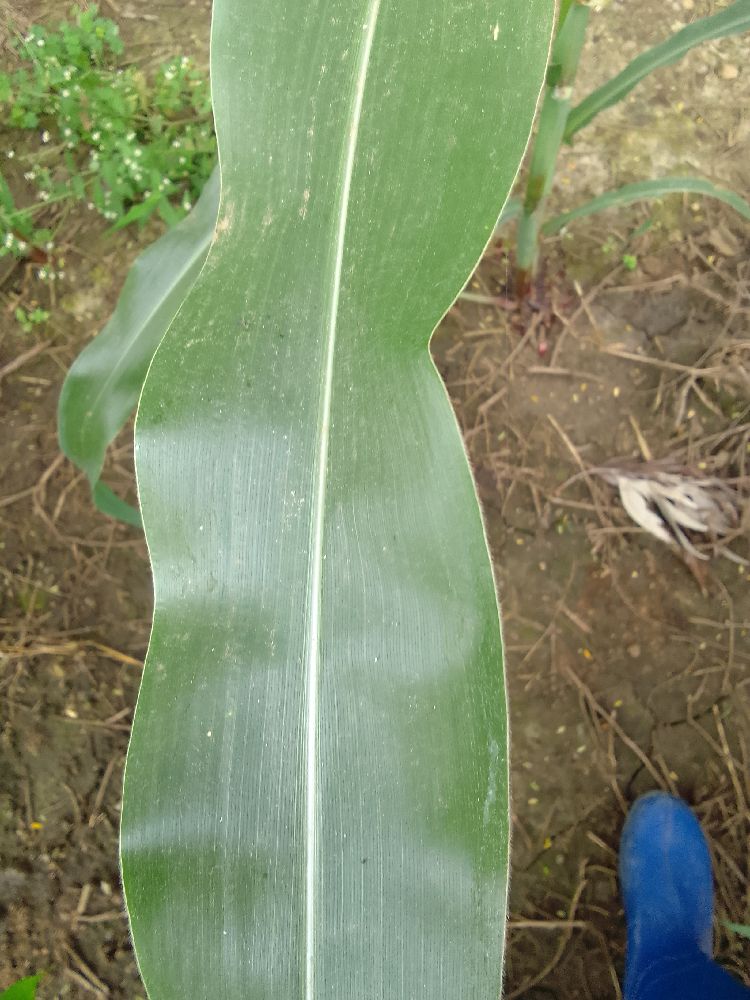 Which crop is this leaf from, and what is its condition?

maize, healthy
